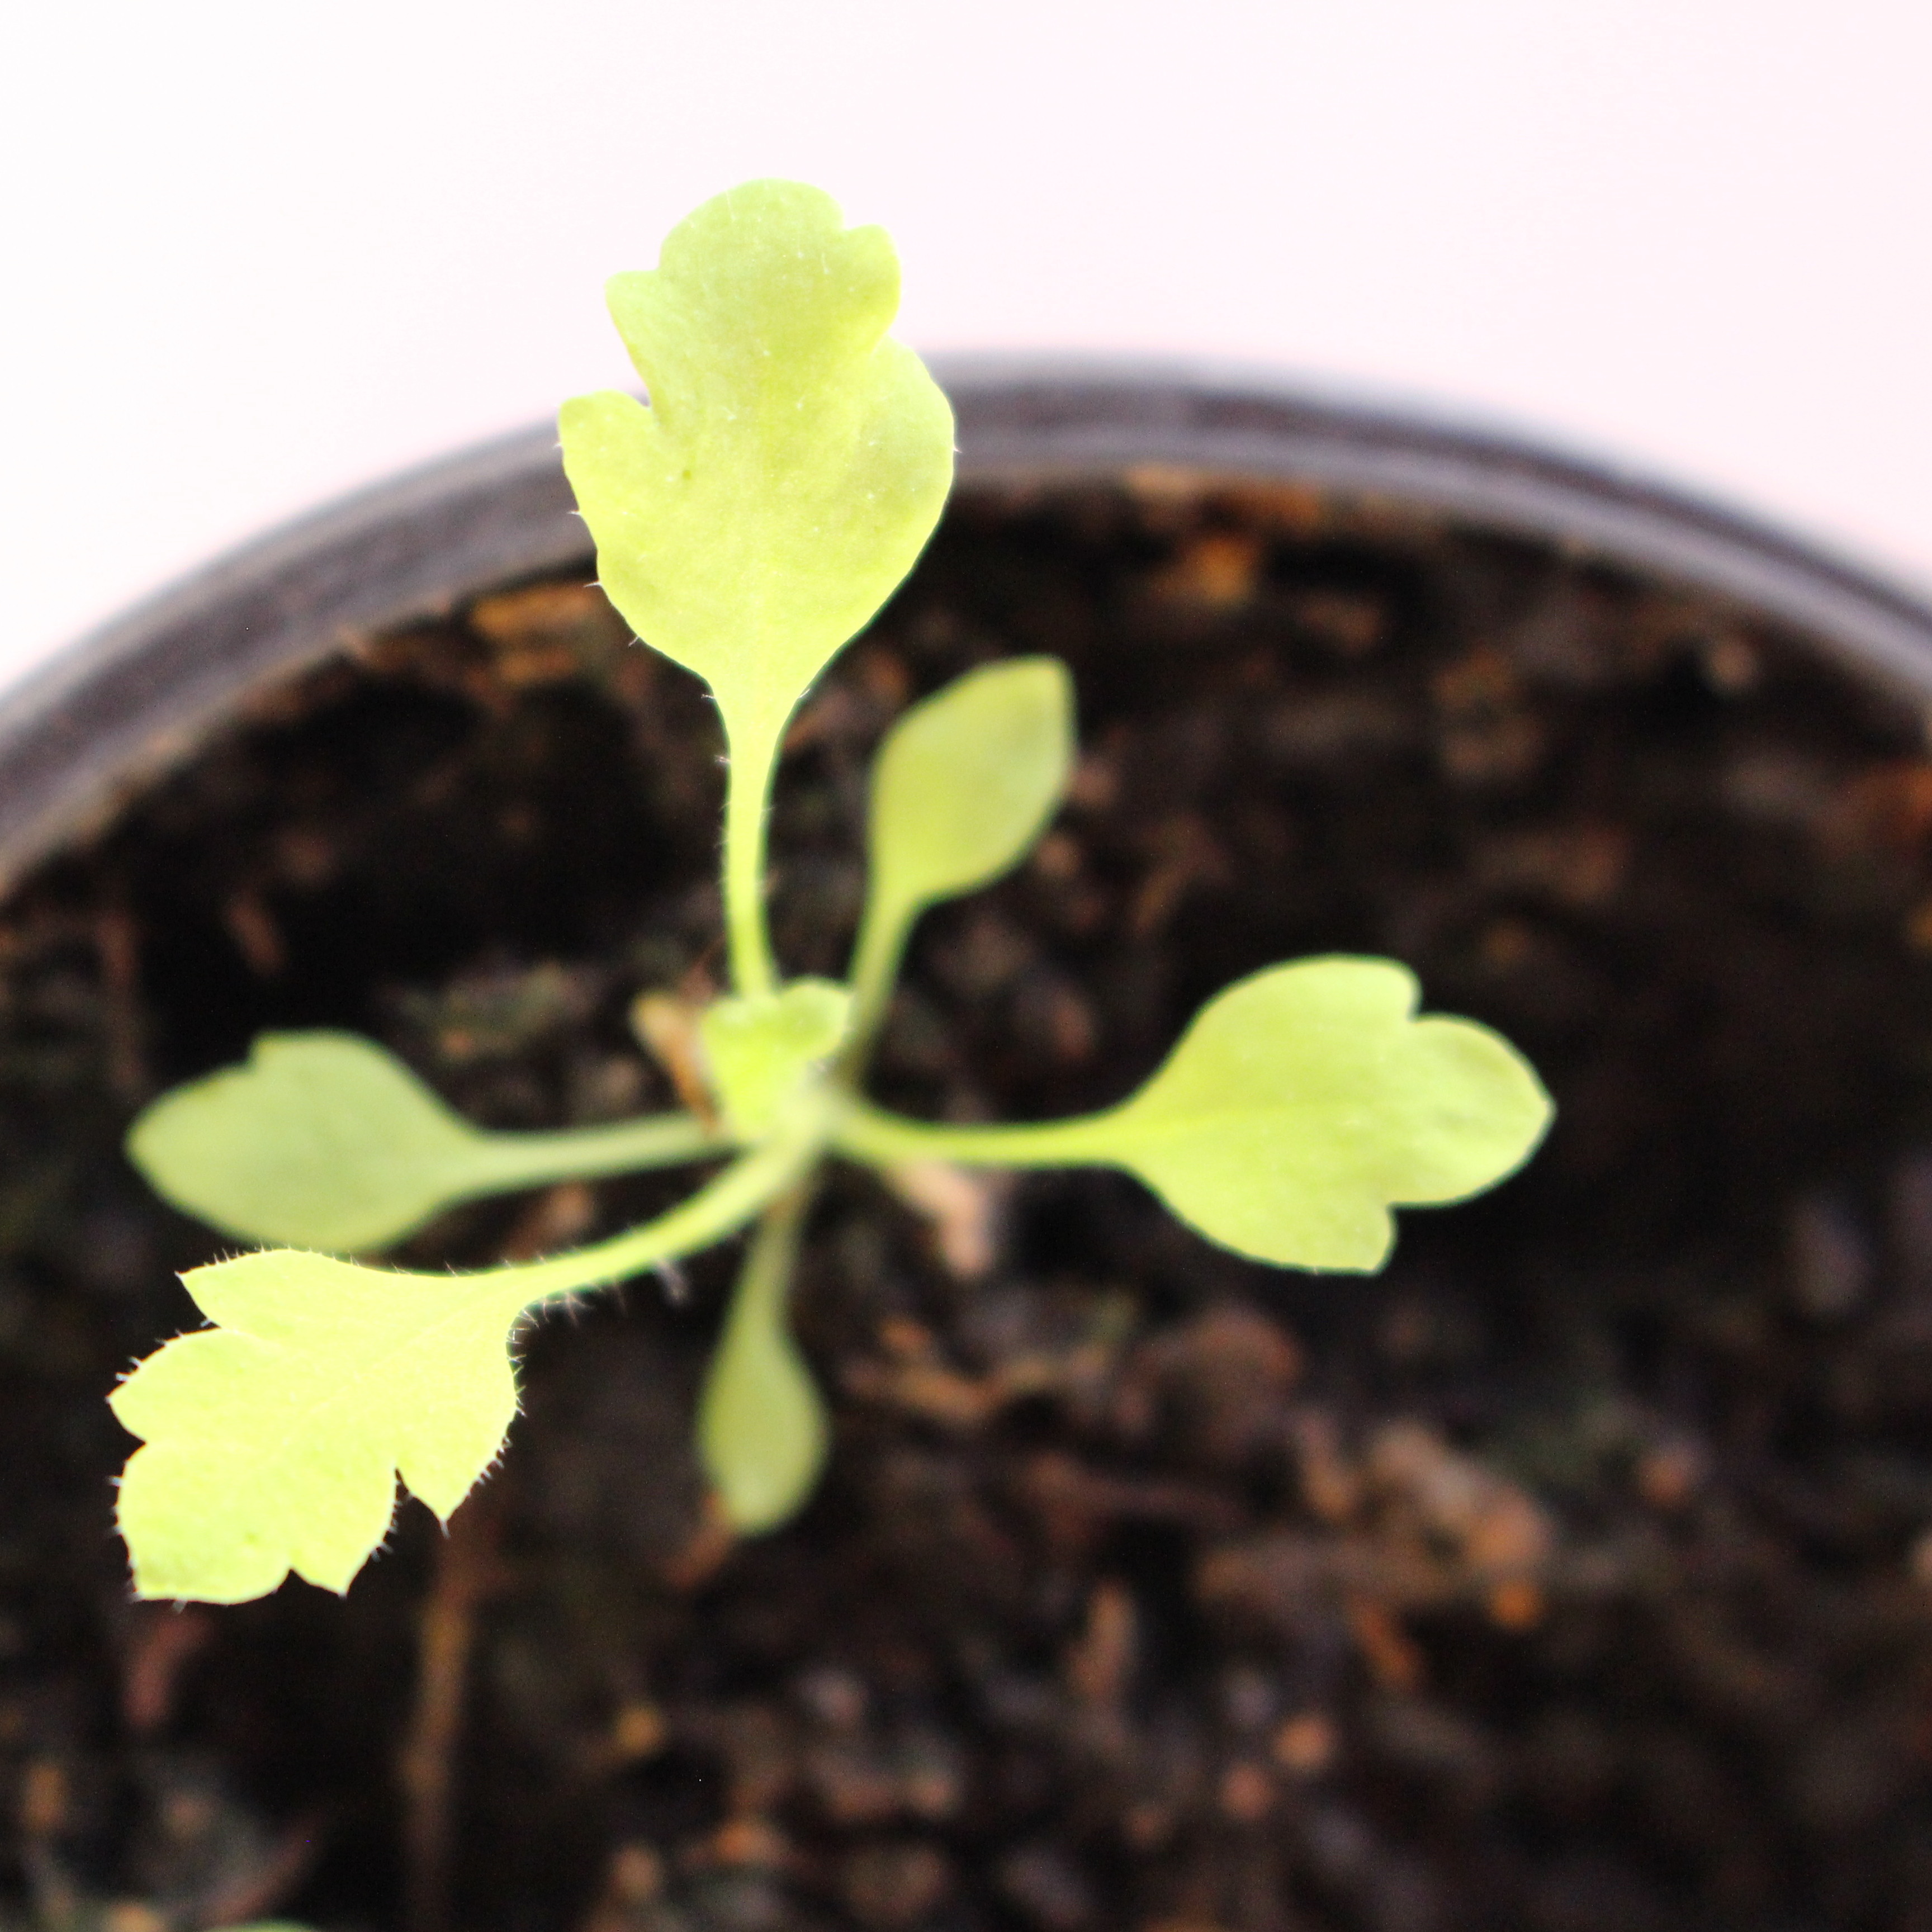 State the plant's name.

Papaver rhoeas
